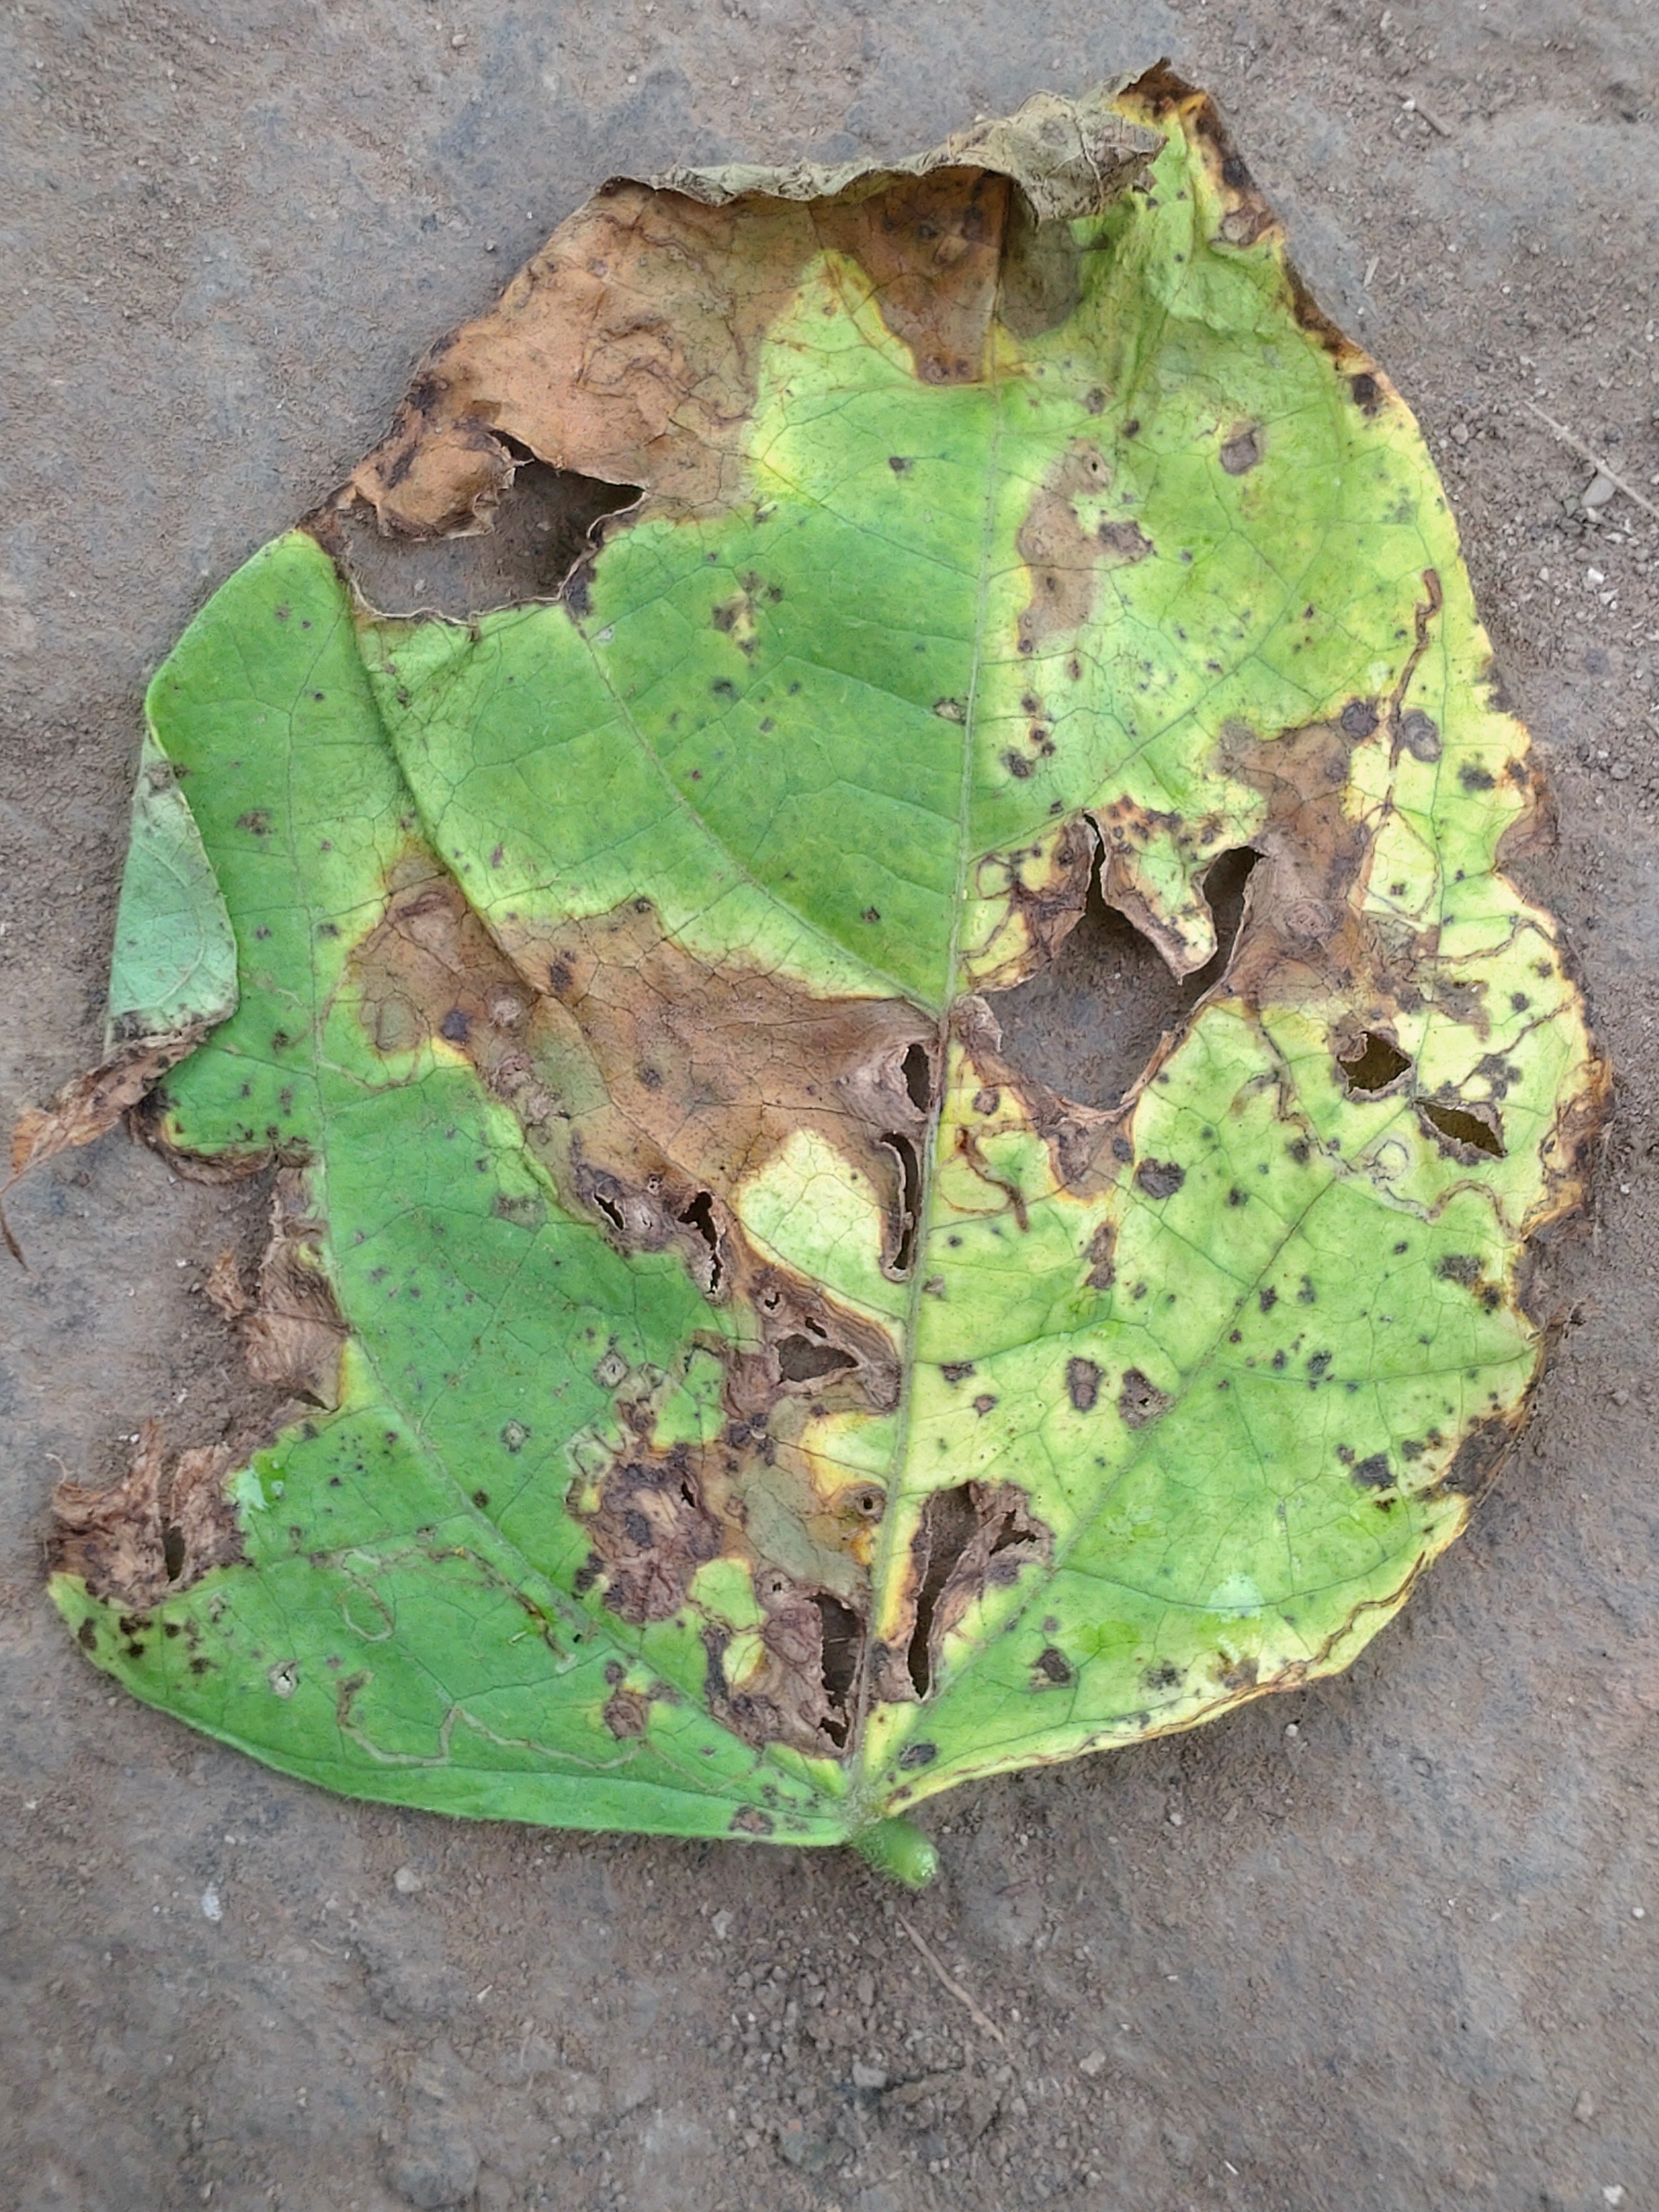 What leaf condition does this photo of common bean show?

anthracnose
